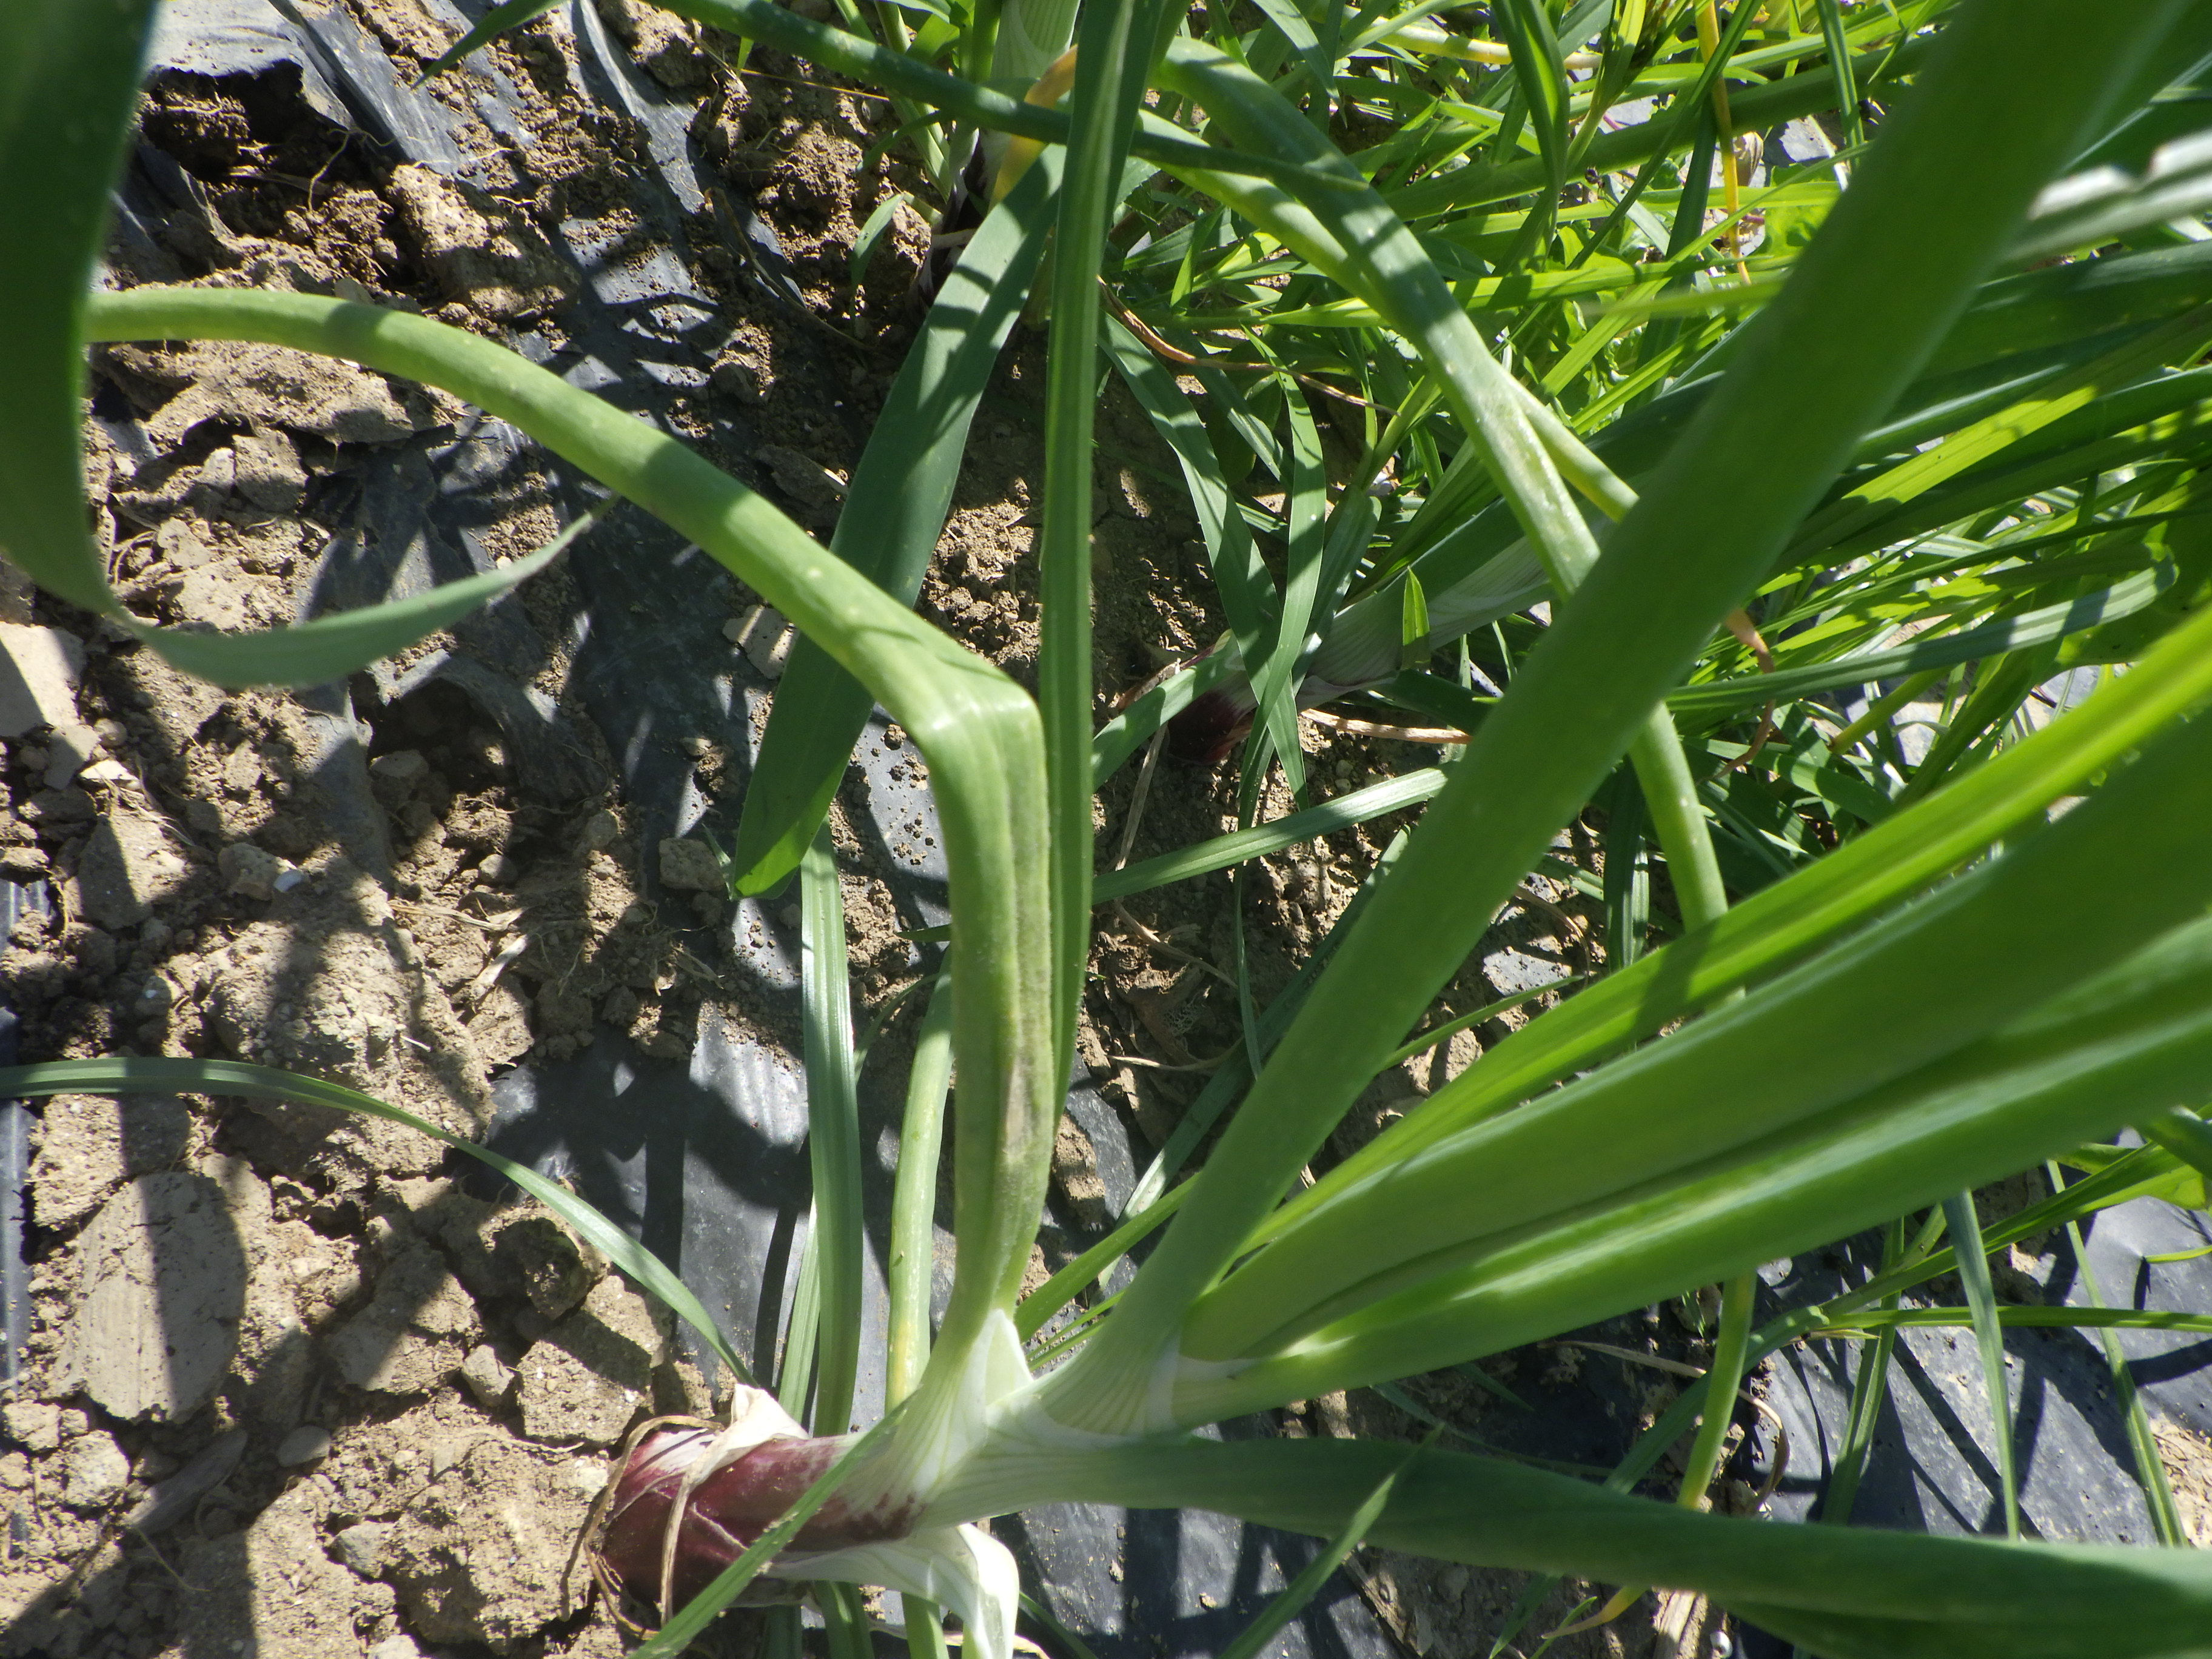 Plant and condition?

onion, downy mildew
